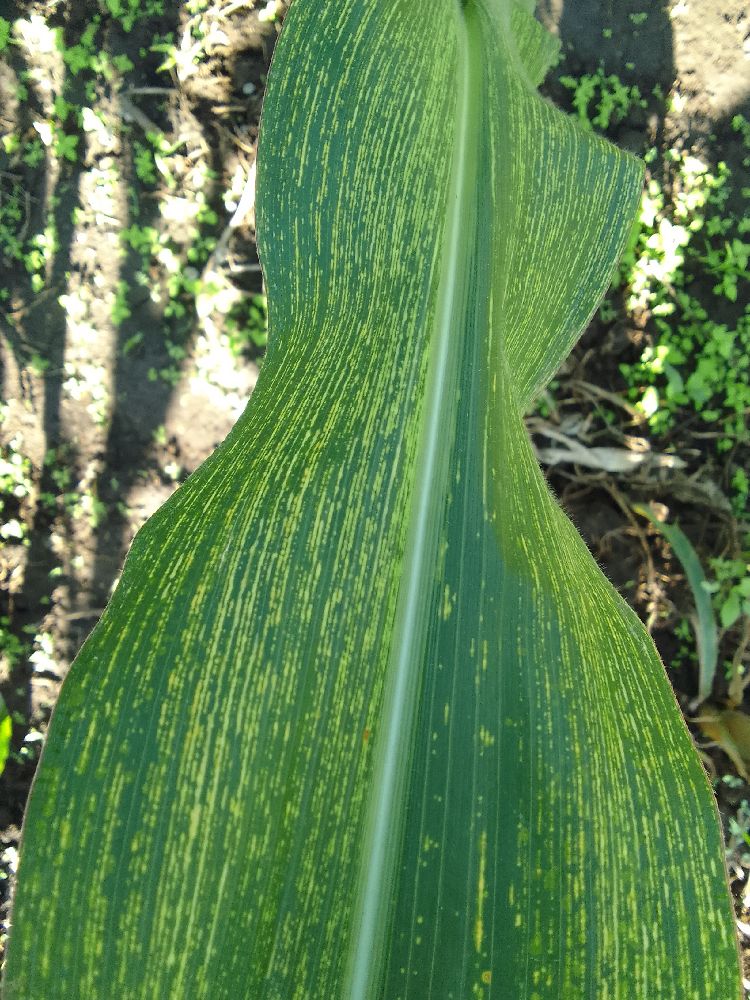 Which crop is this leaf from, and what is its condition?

maize, maize streak virus
